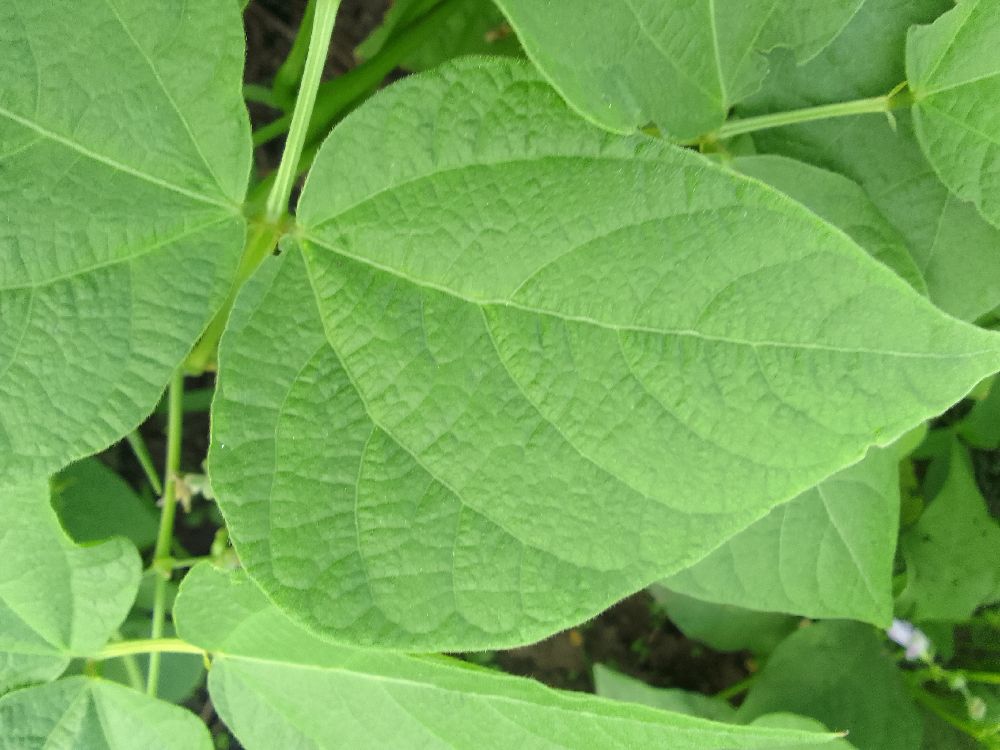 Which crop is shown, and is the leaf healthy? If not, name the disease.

common bean, healthy
